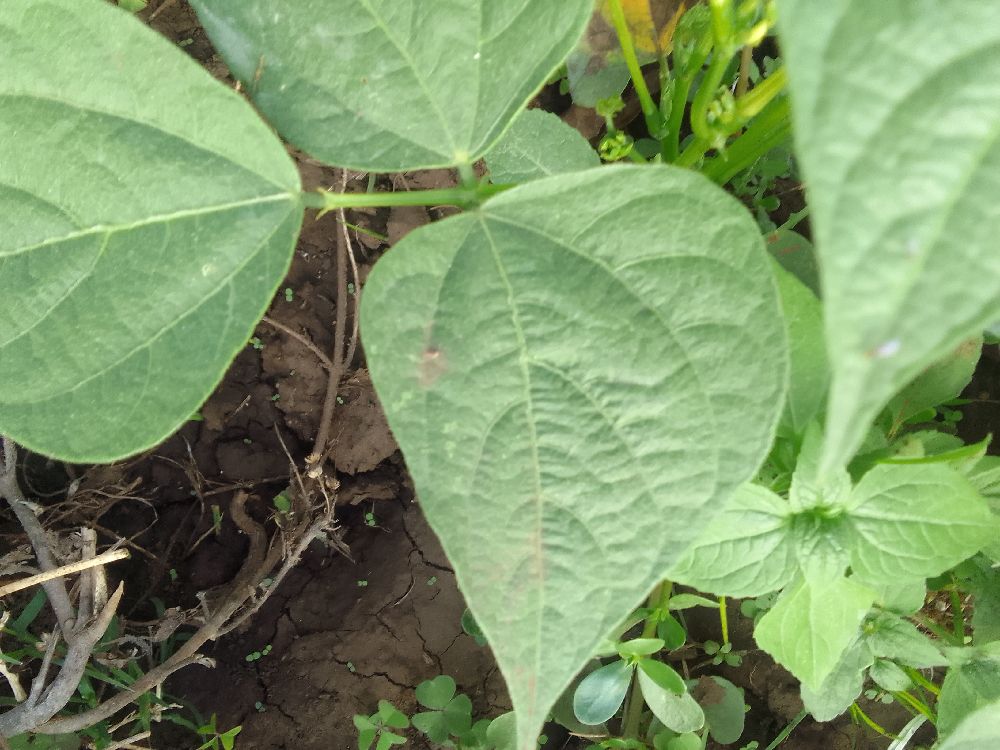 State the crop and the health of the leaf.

common bean, healthy
